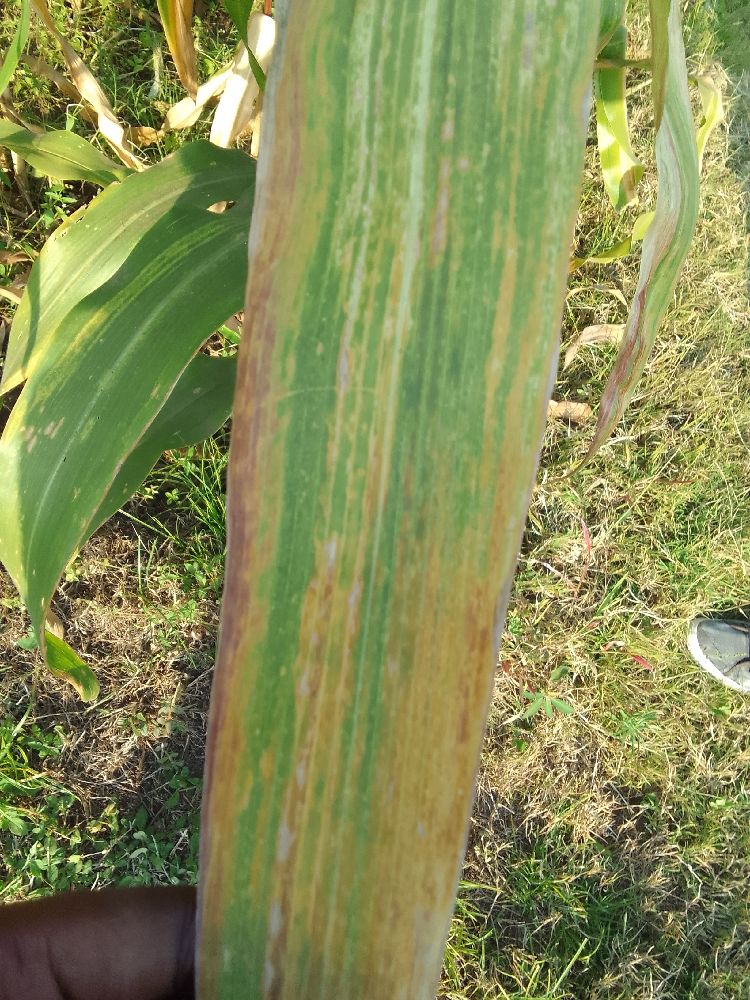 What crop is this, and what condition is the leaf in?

maize, maize lethal necrosis
